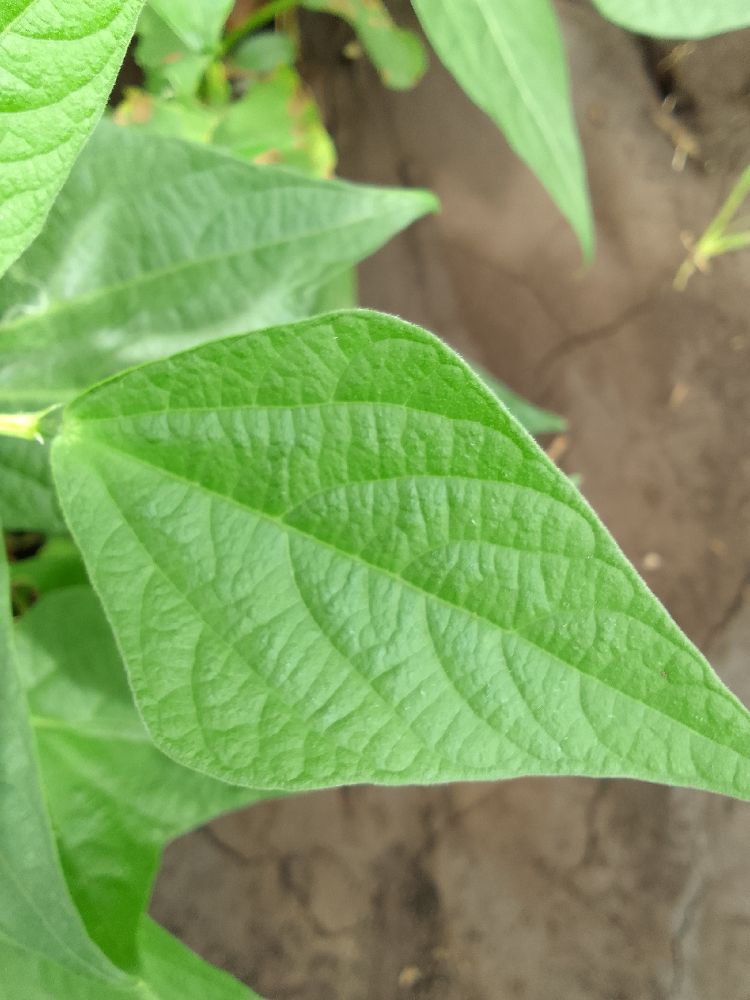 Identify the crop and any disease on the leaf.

common bean, healthy
